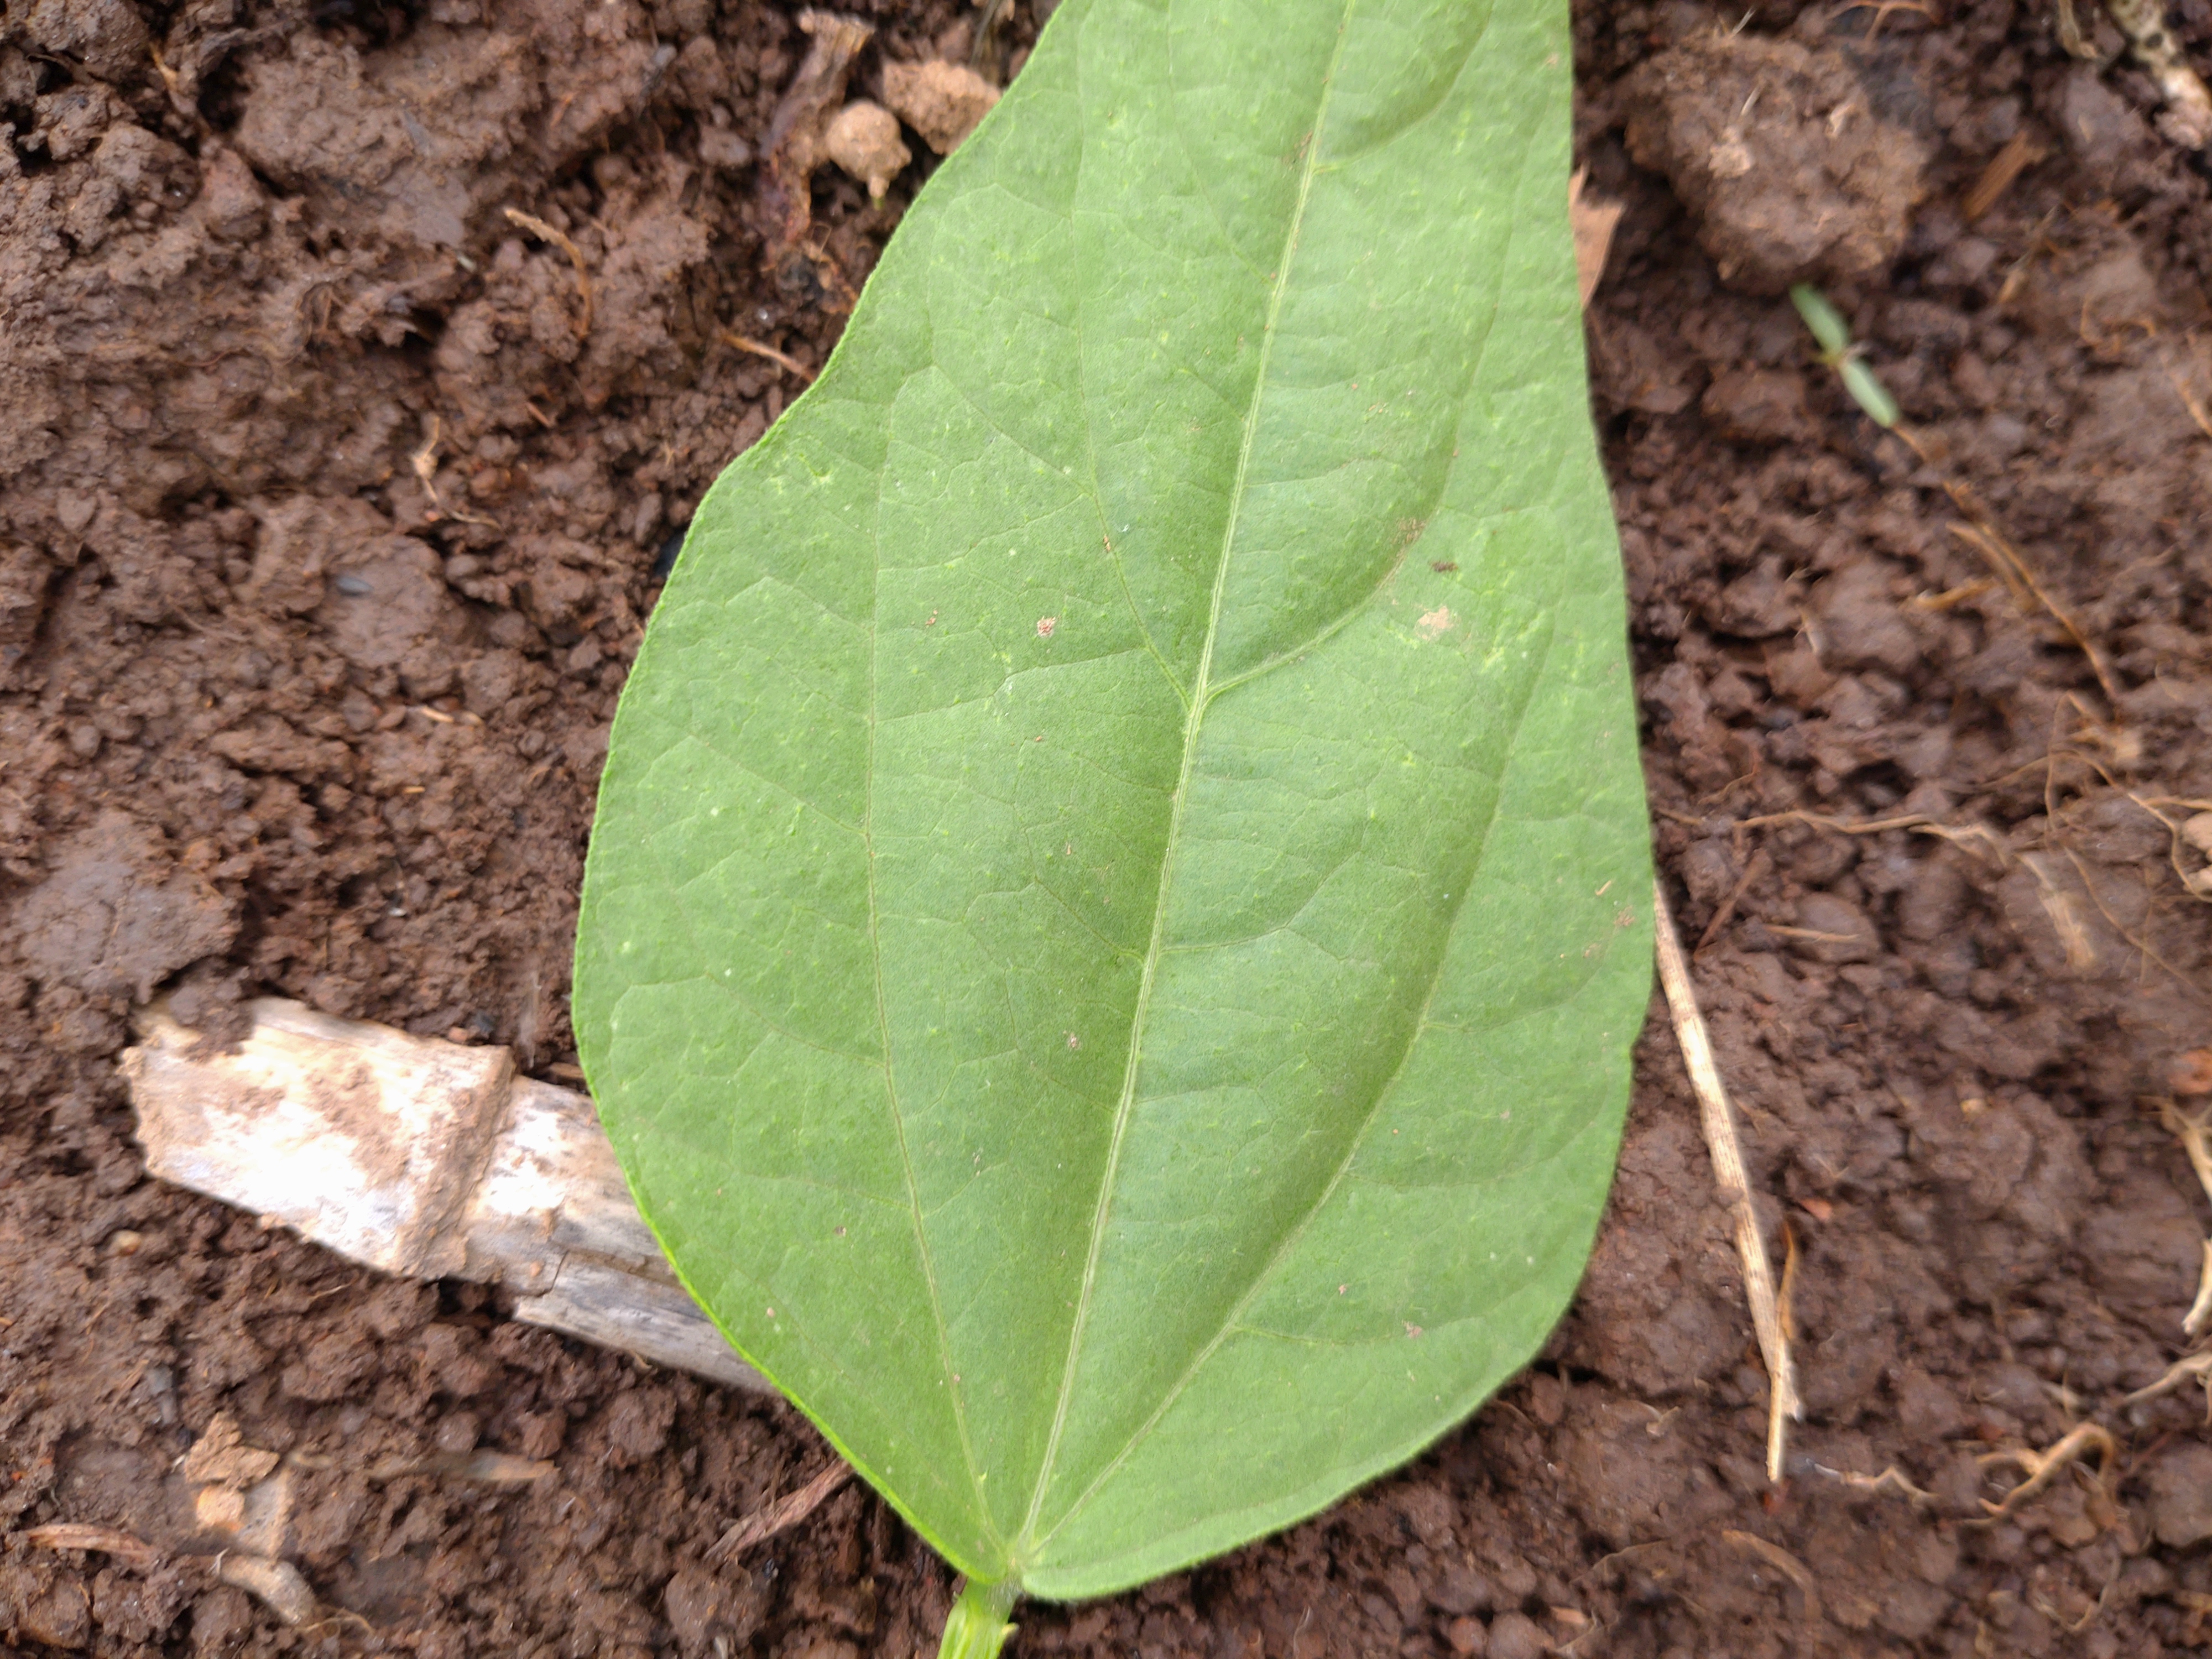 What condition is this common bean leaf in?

healthy
